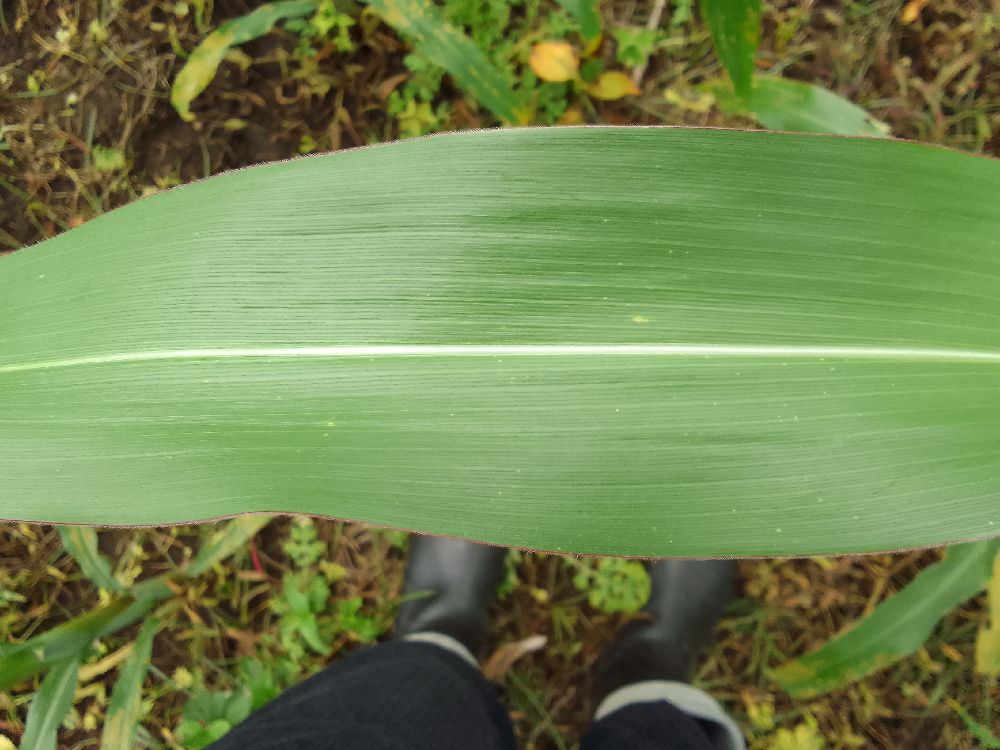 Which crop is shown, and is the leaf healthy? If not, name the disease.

maize, healthy
